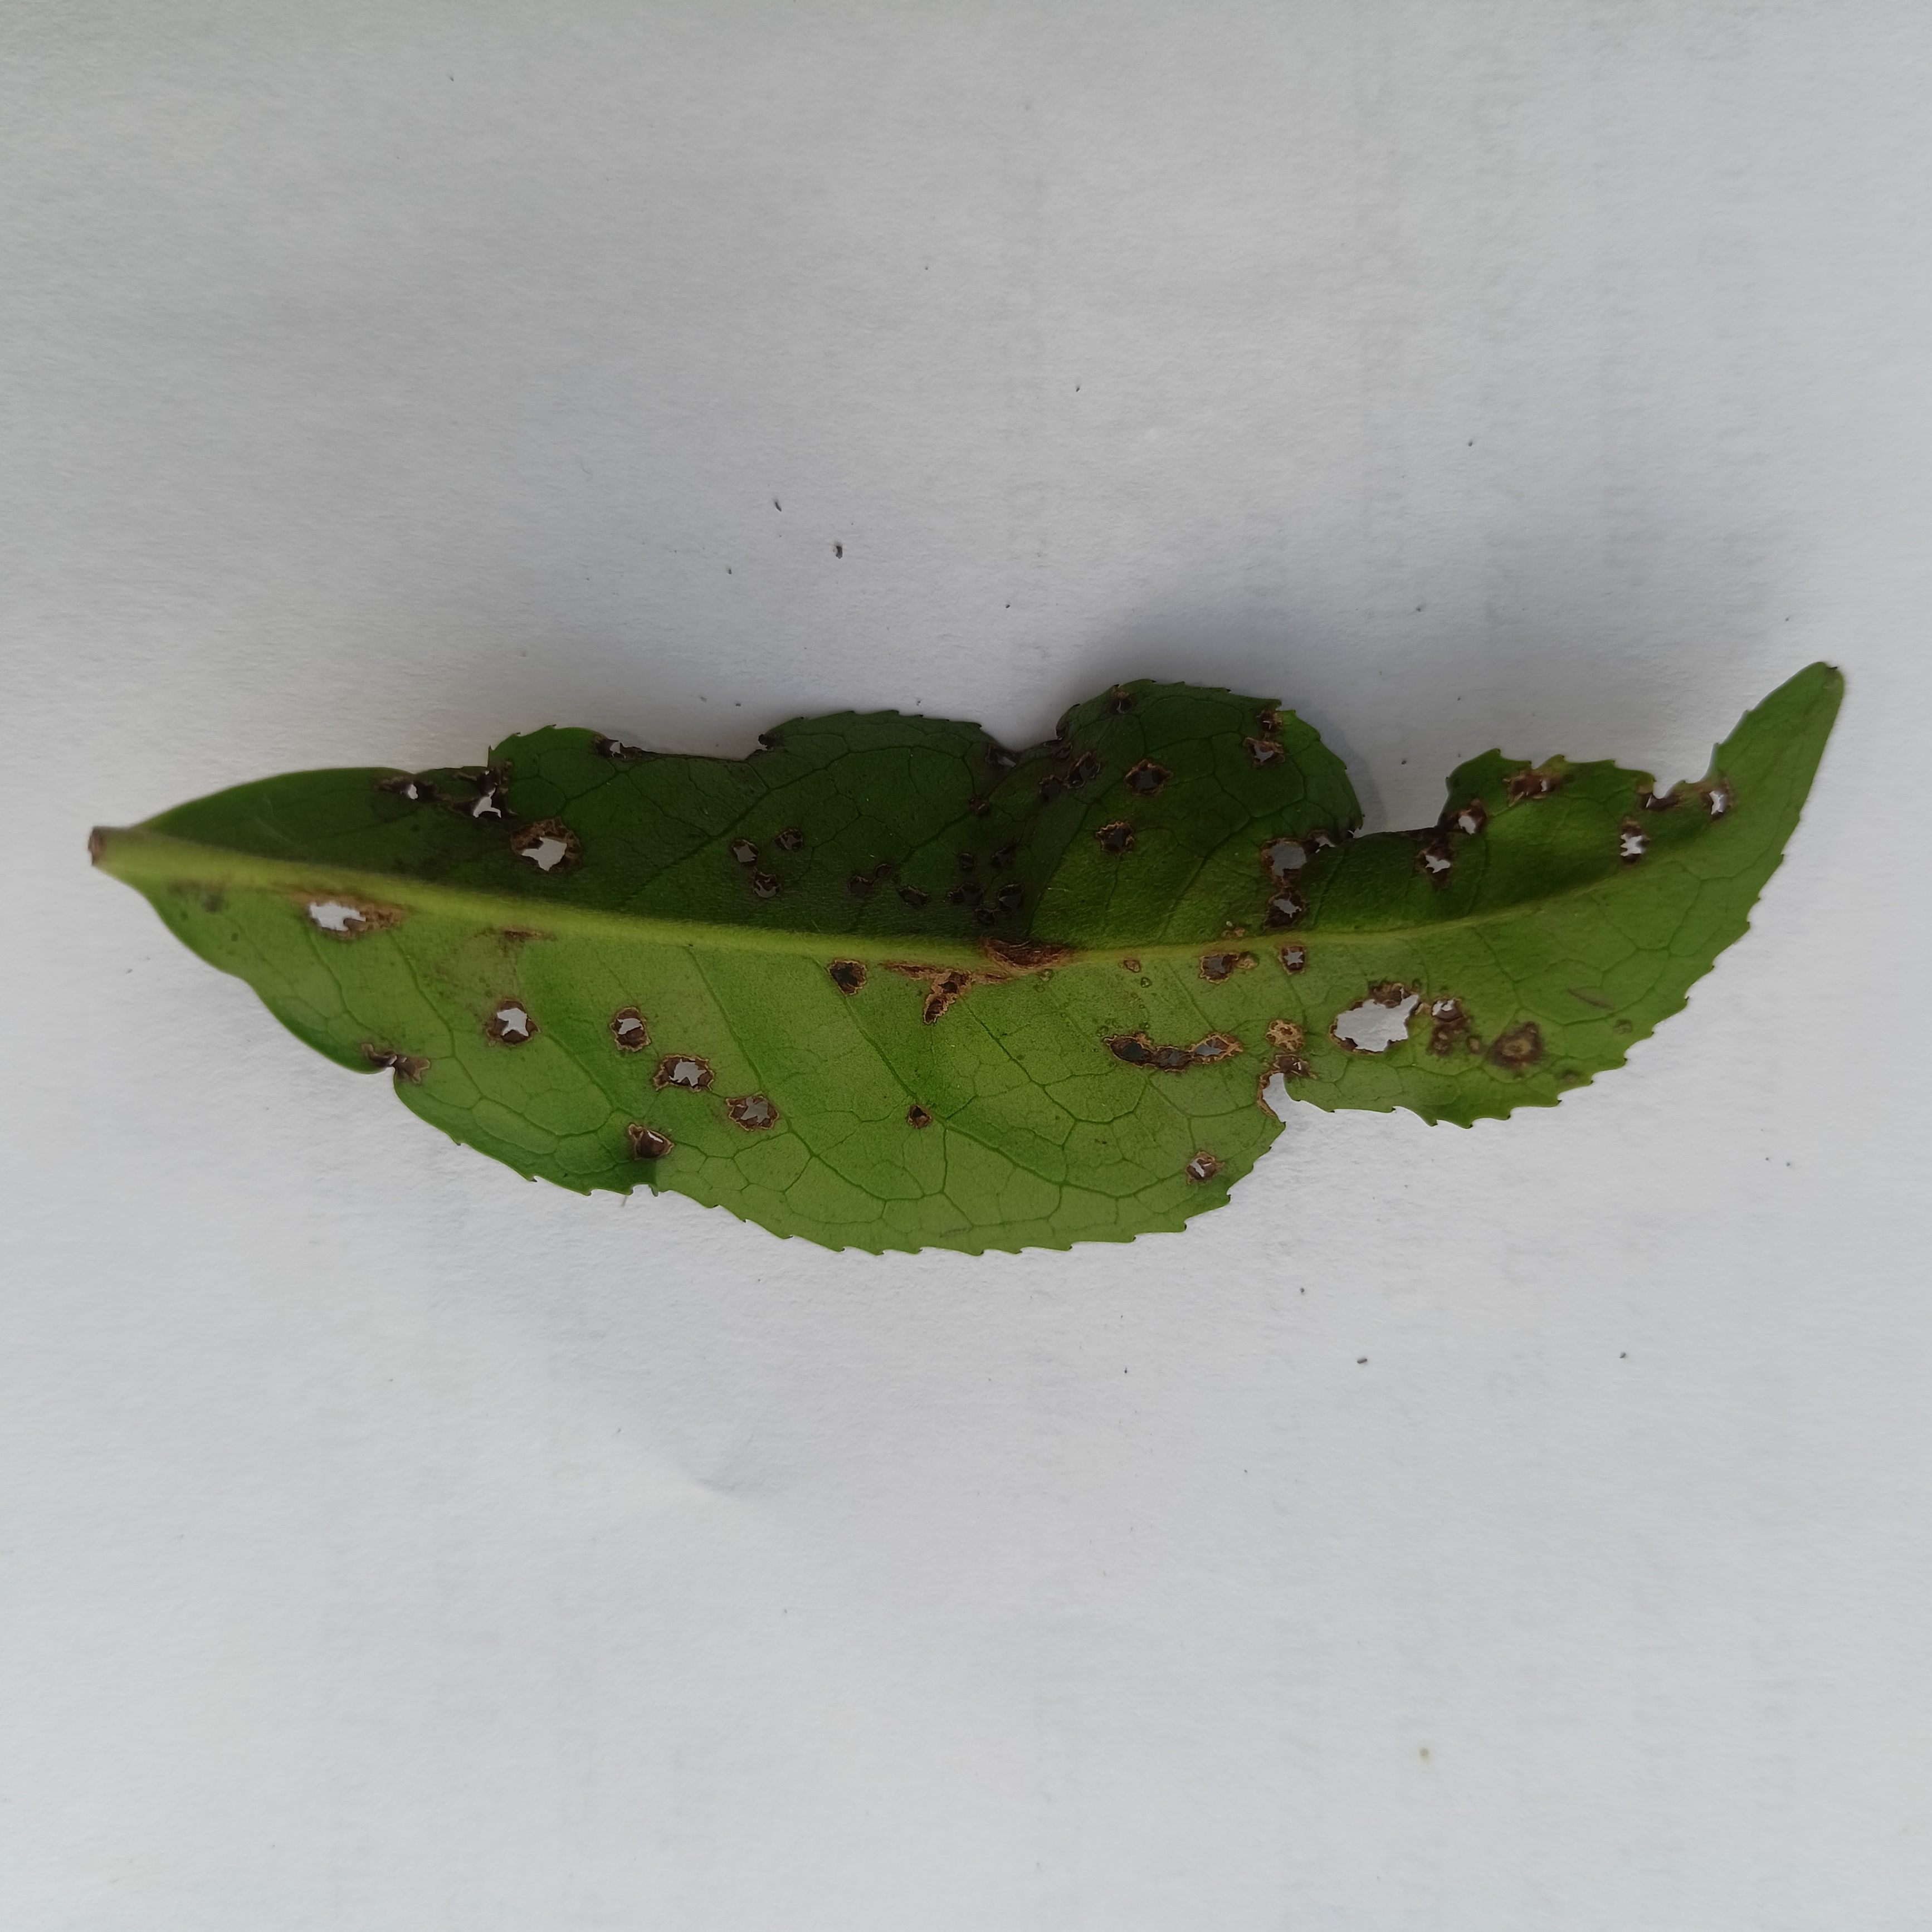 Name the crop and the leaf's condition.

tea, helopeltis
